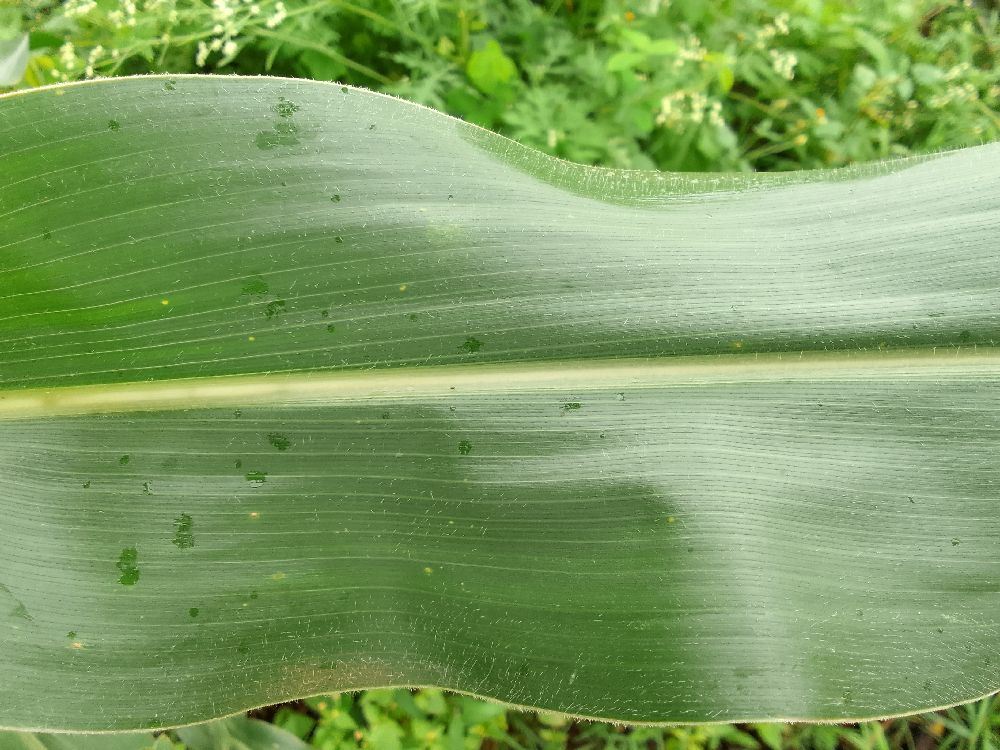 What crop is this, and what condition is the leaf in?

maize, healthy
